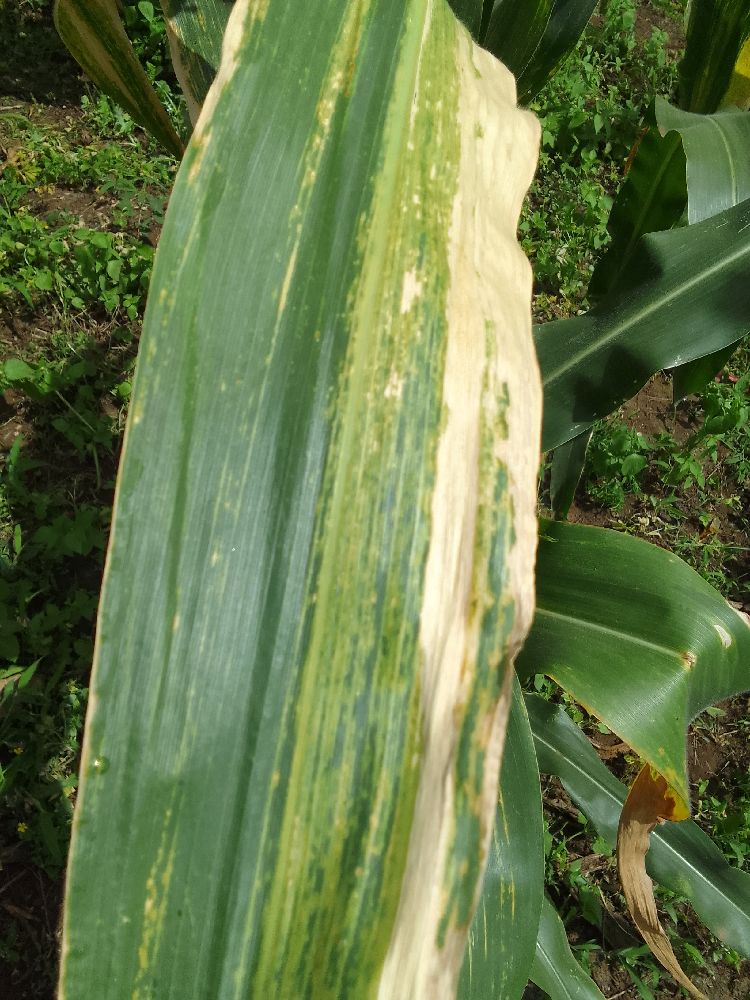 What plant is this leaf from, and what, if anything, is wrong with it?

maize, maize lethal necrosis
